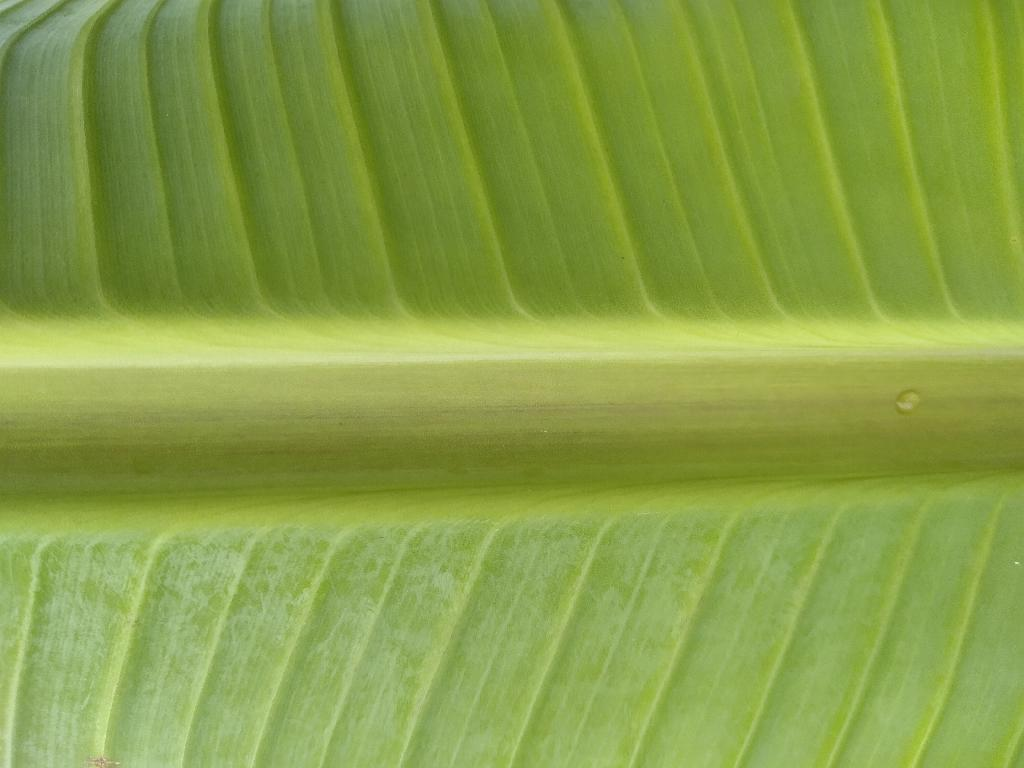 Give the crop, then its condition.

banana, healthy
